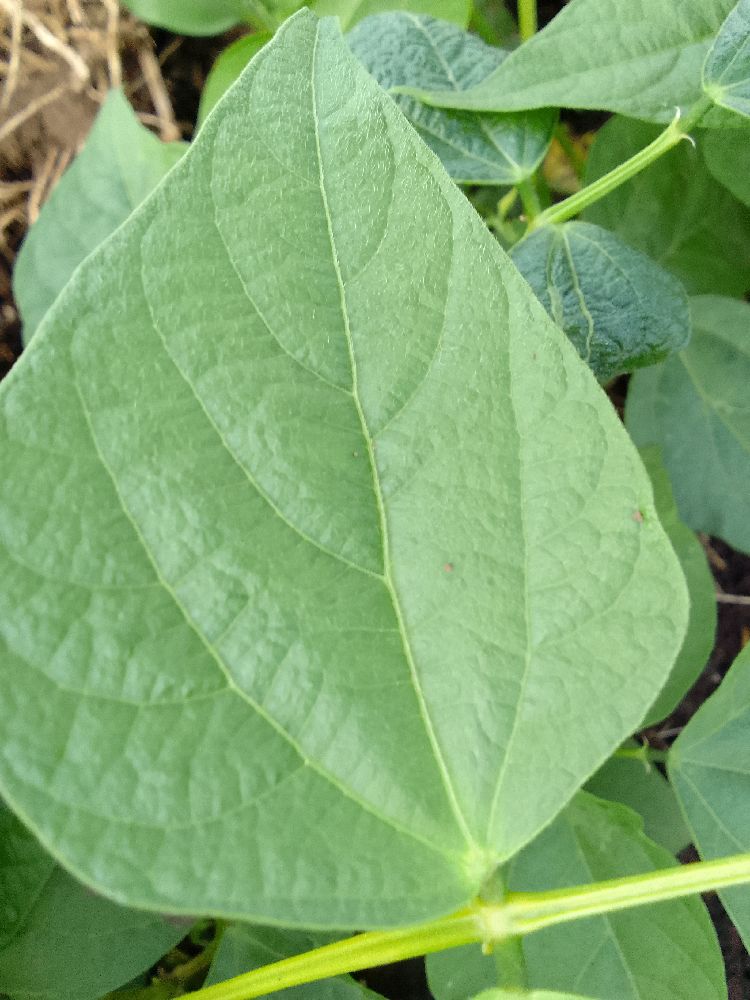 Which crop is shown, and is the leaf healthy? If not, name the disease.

common bean, healthy
